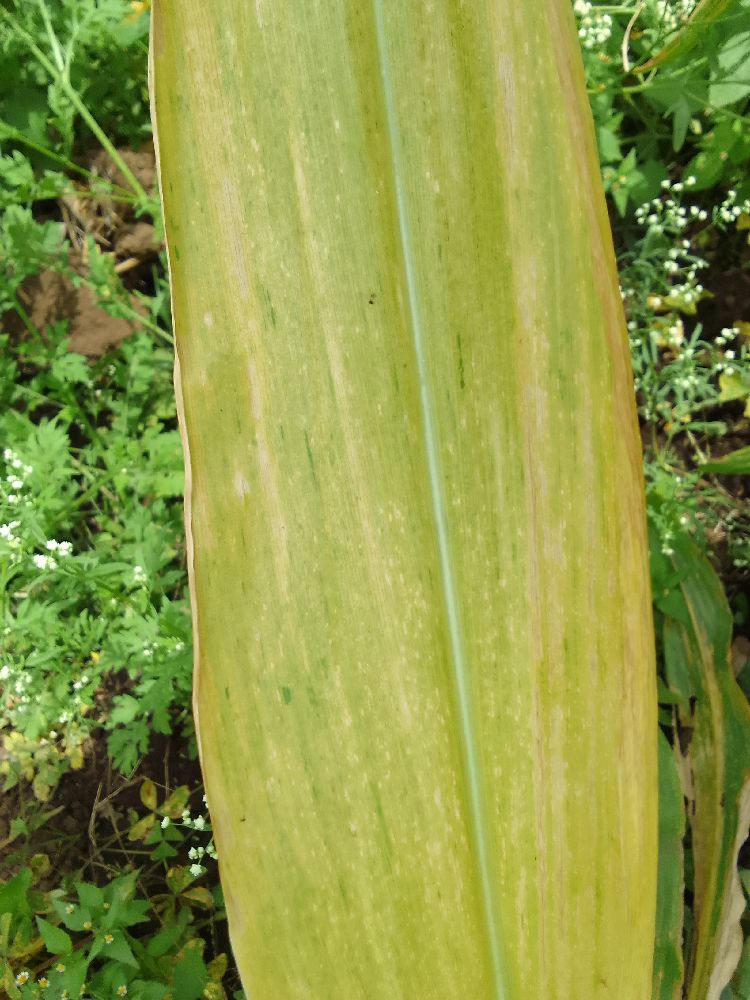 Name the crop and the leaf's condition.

maize, maize lethal necrosis
